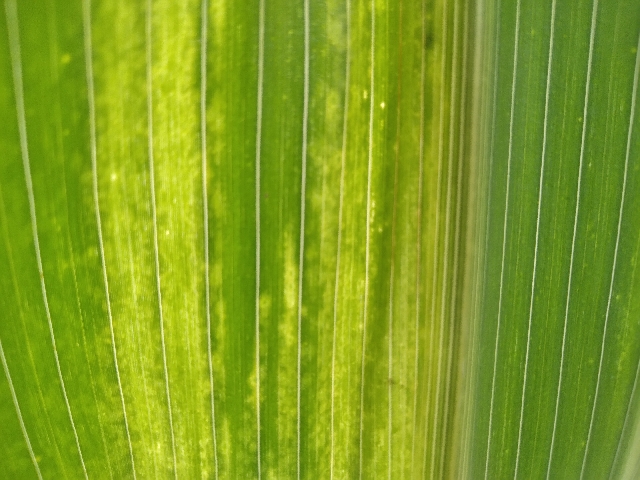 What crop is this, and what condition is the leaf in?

maize, maize lethal necrosis
